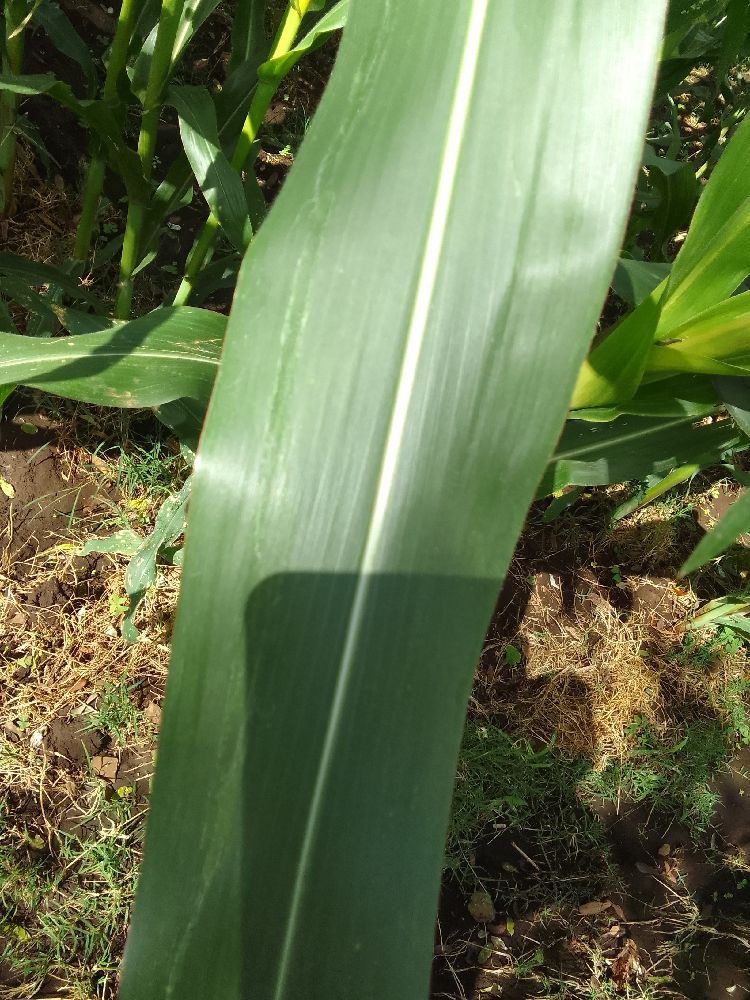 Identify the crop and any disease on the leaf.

maize, healthy
